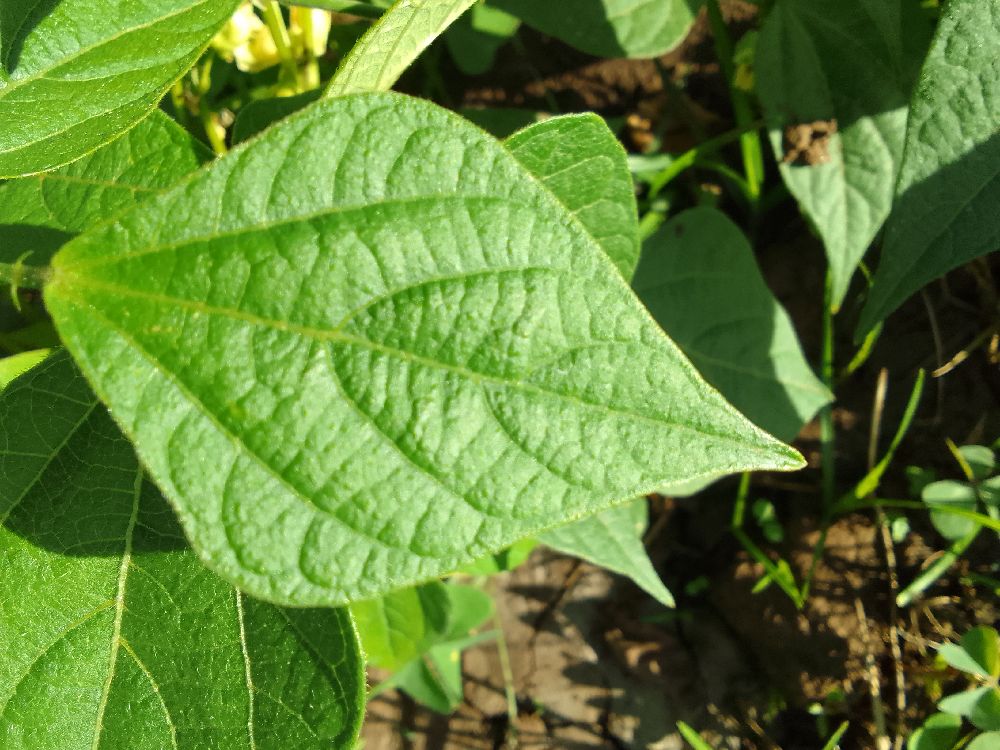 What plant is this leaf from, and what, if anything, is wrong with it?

common bean, healthy
